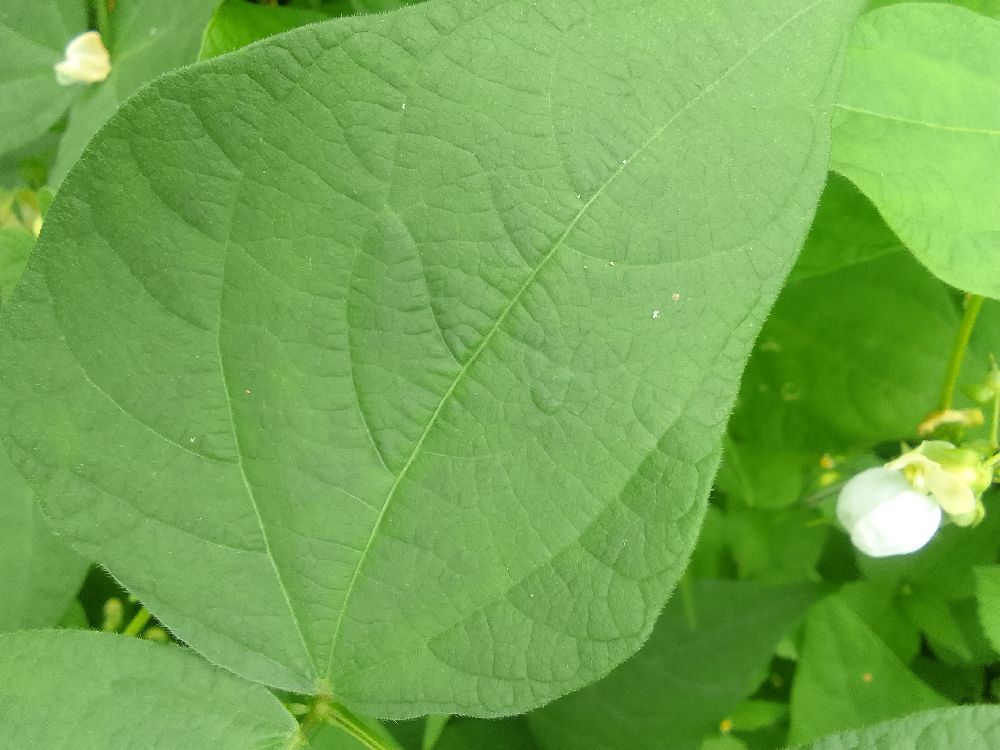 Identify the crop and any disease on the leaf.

common bean, healthy
